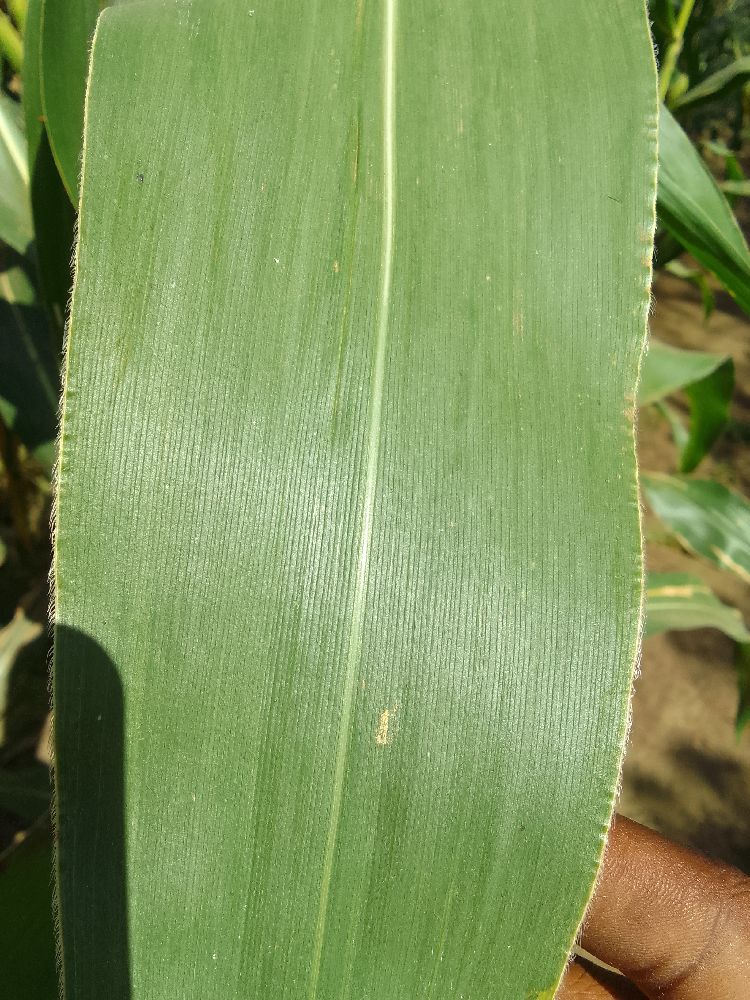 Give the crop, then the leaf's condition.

maize, healthy
